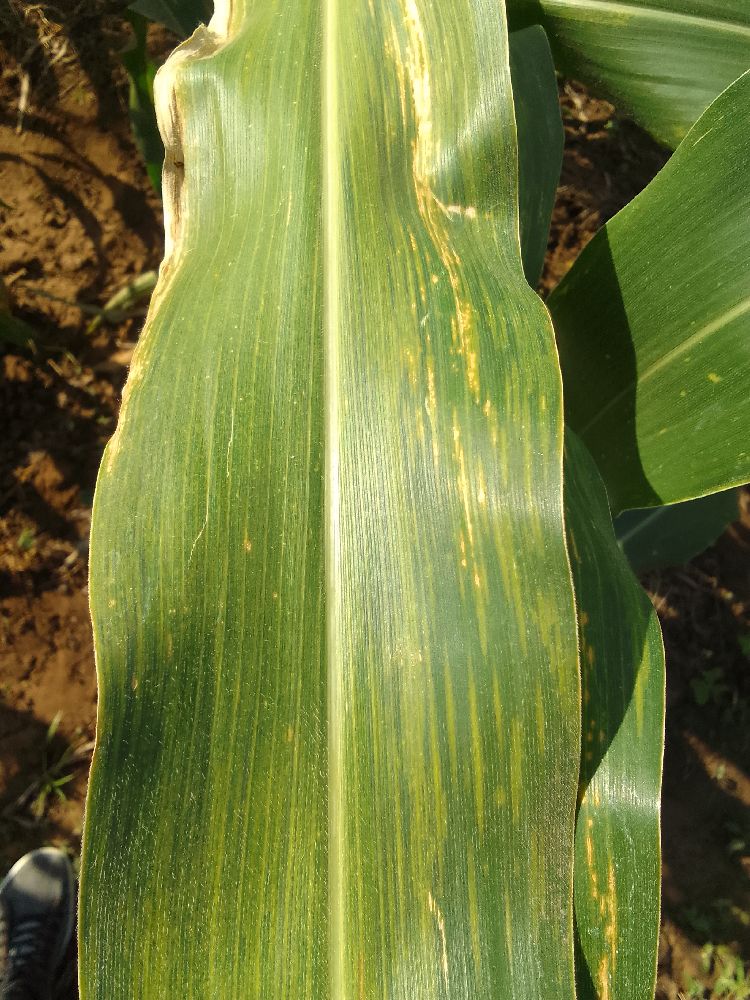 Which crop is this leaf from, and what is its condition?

maize, maize lethal necrosis
